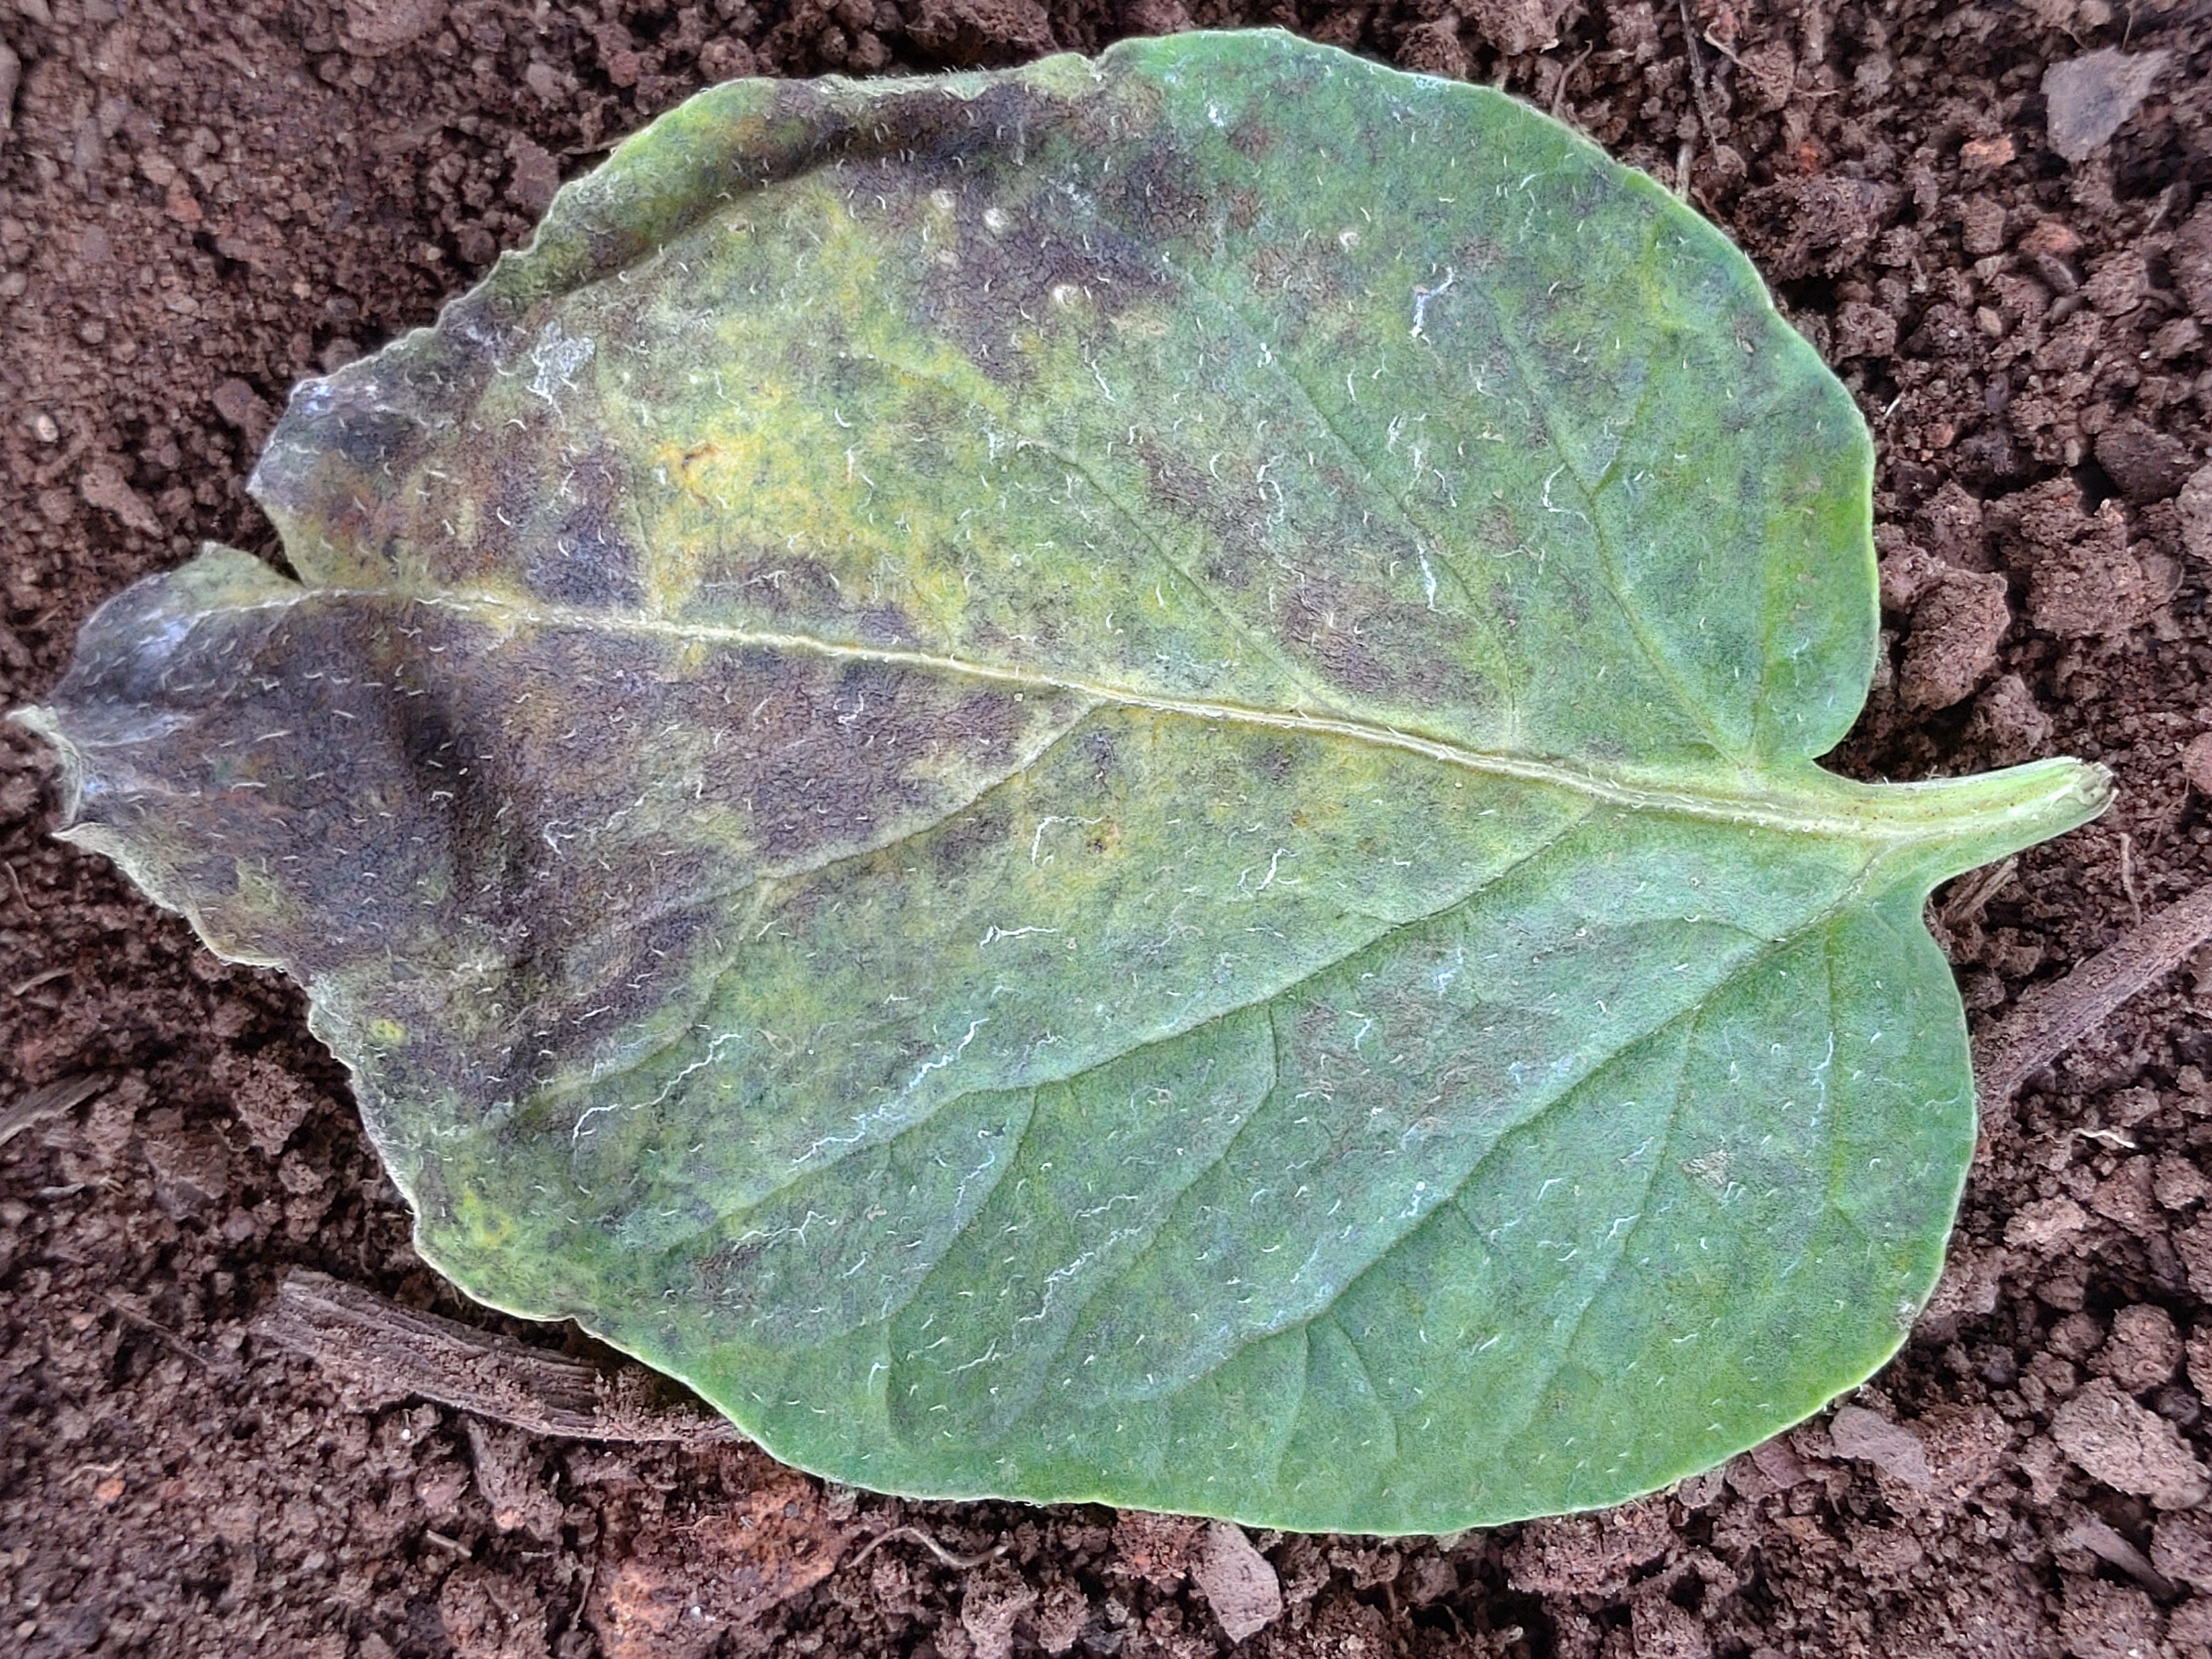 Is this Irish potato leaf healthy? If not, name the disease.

late blight
